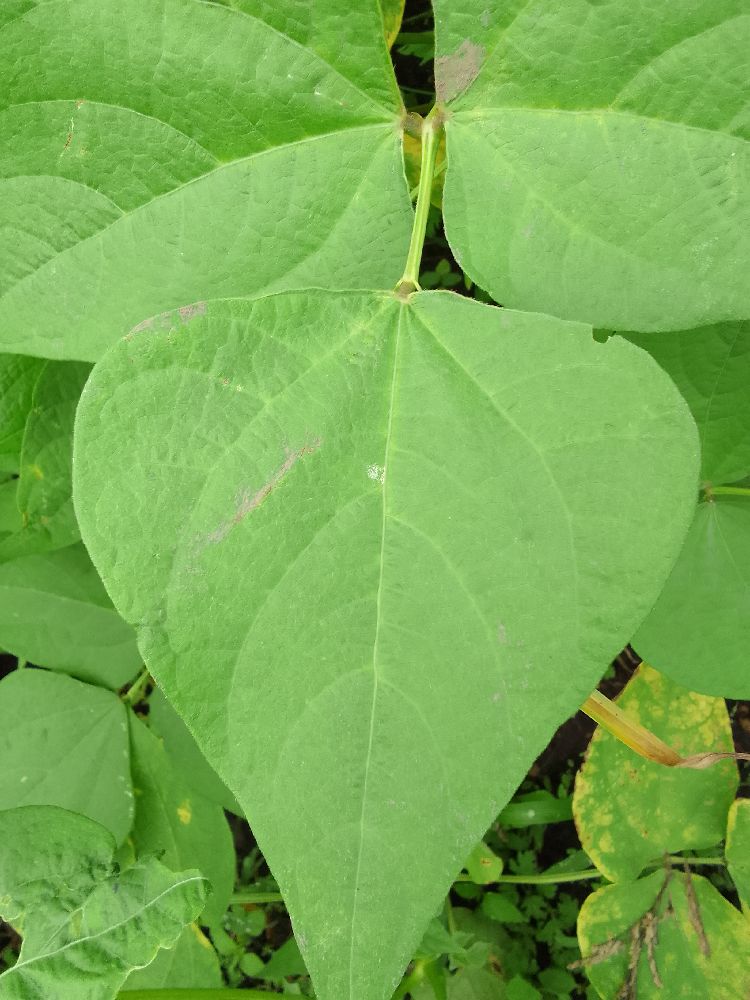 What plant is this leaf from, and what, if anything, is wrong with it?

common bean, healthy
